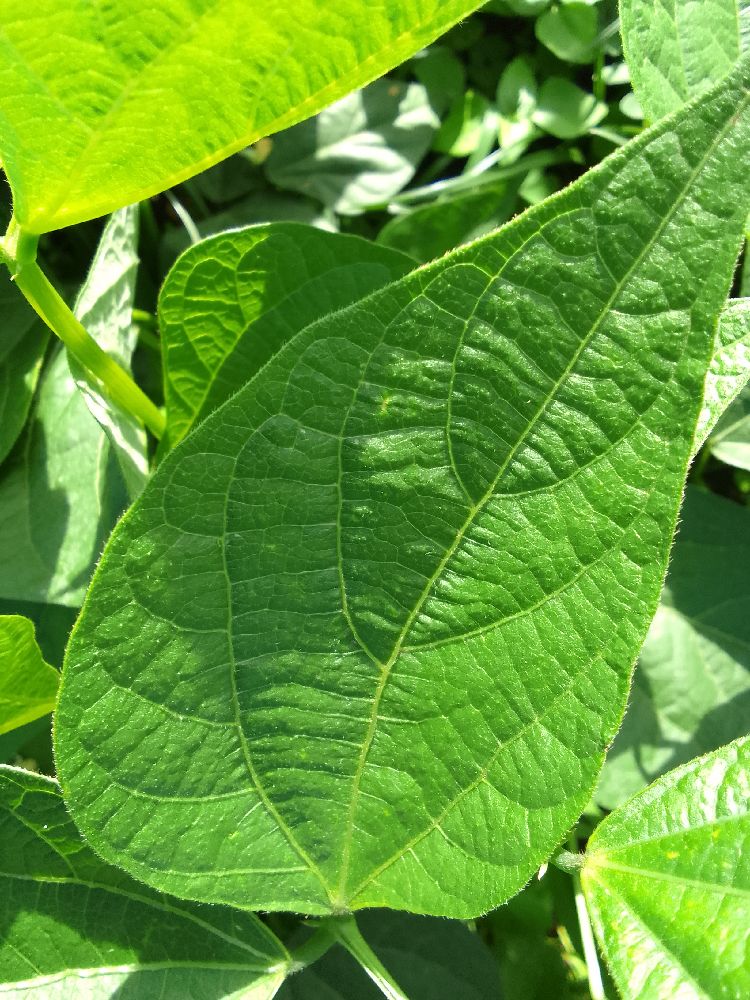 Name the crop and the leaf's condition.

common bean, healthy
